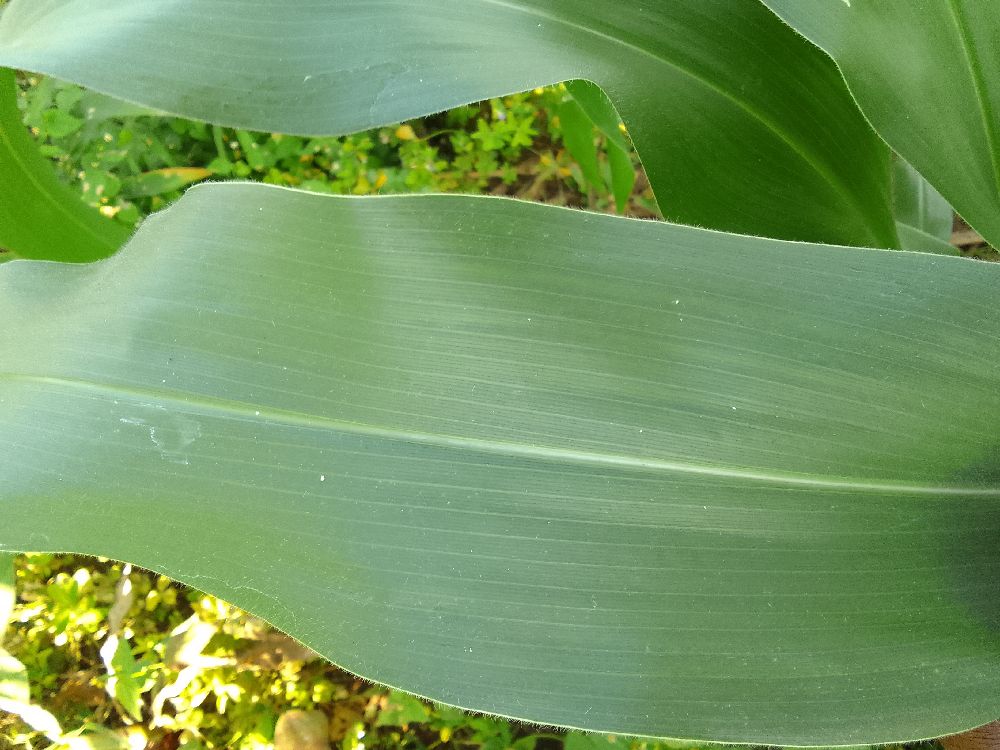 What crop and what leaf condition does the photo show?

maize, healthy
